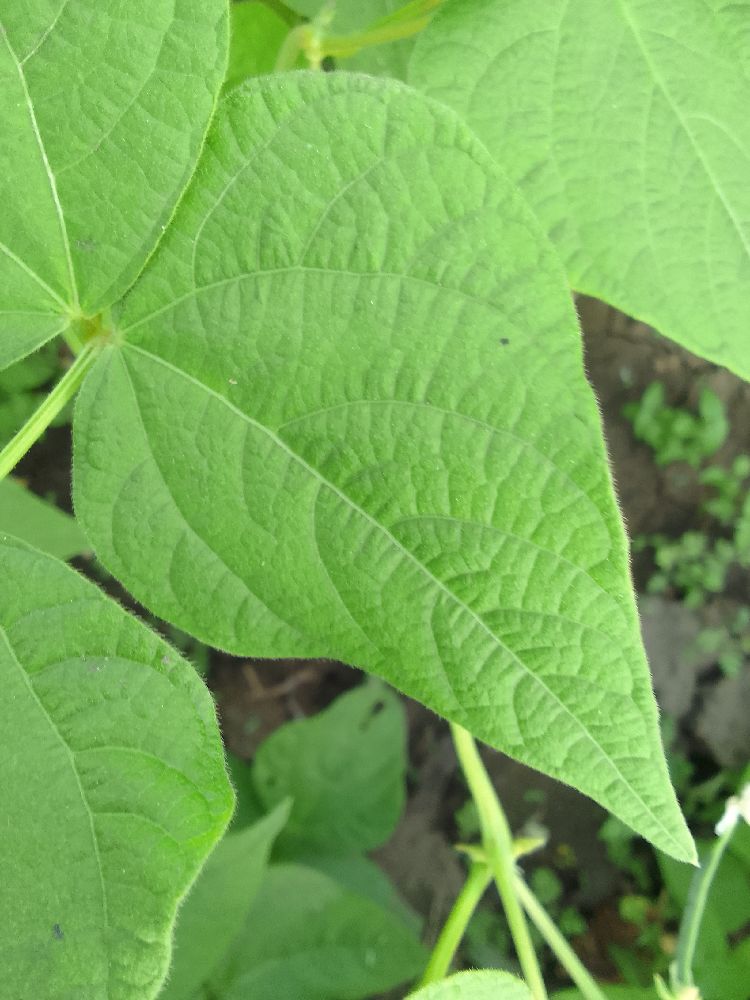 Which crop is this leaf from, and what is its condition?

common bean, healthy
